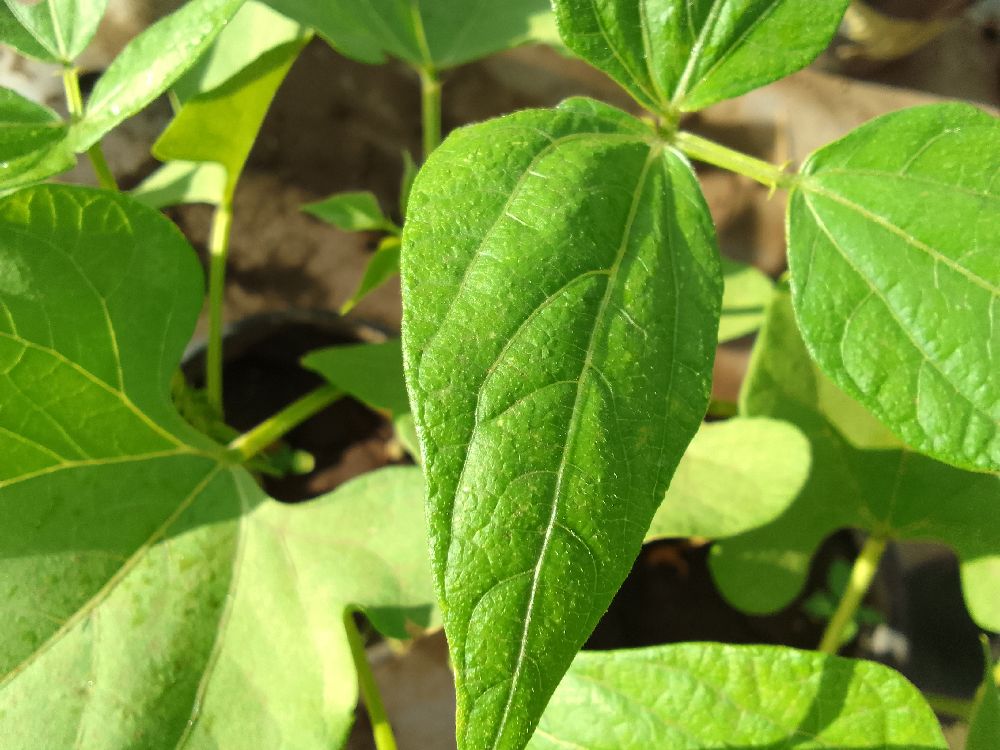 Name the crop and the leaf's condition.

common bean, healthy
